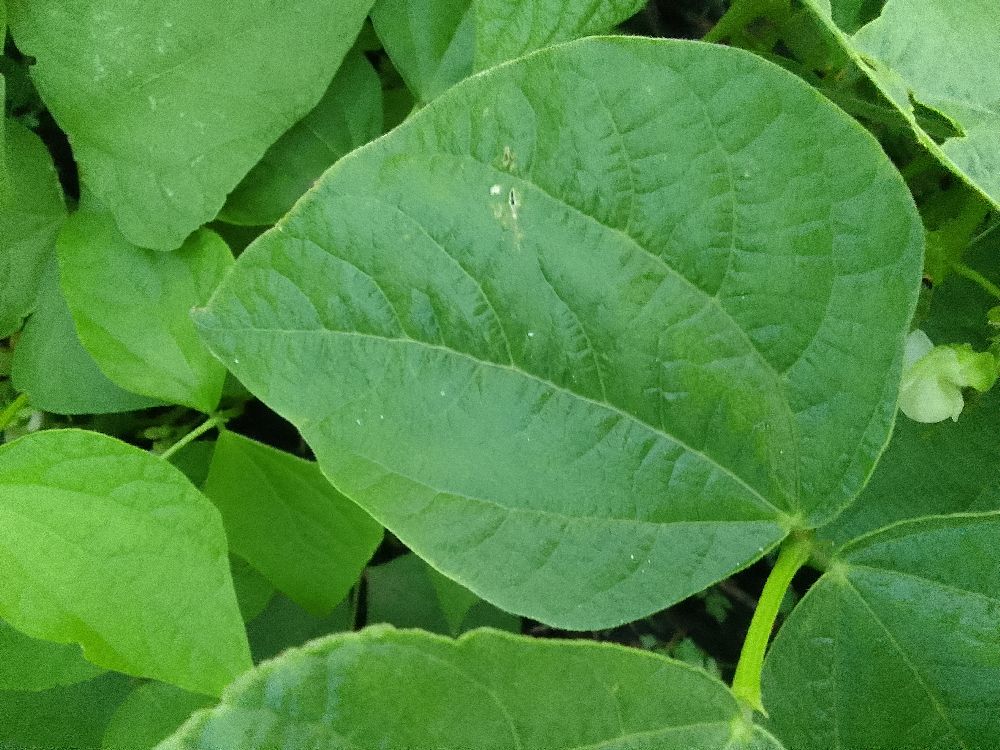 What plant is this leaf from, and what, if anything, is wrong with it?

common bean, healthy
